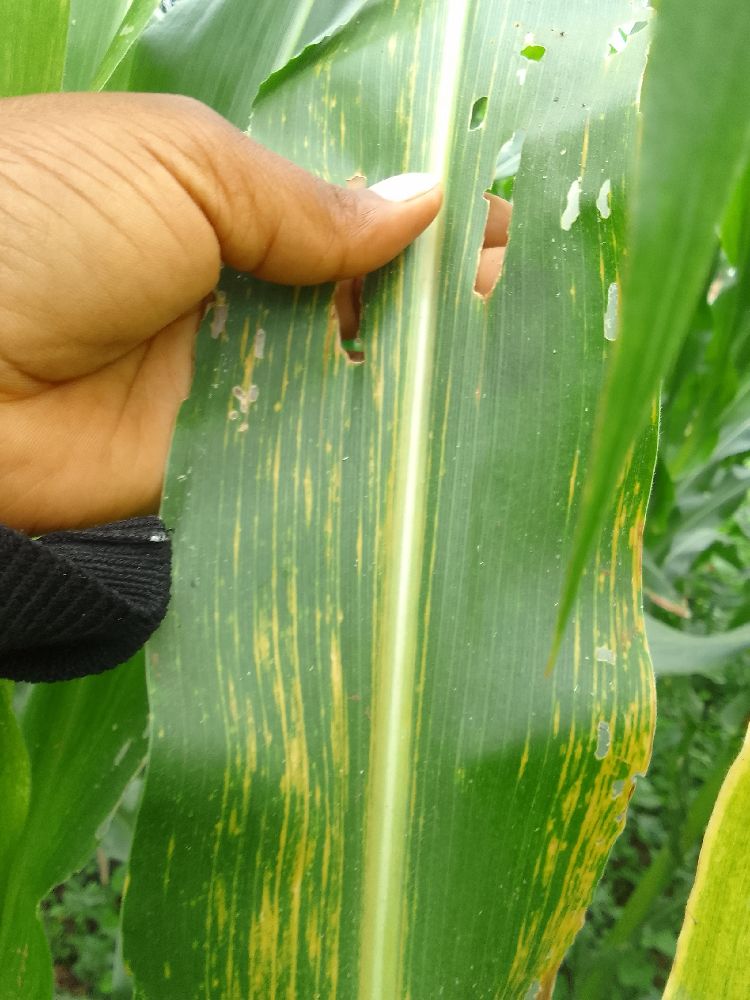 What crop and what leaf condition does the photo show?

maize, maize lethal necrosis
